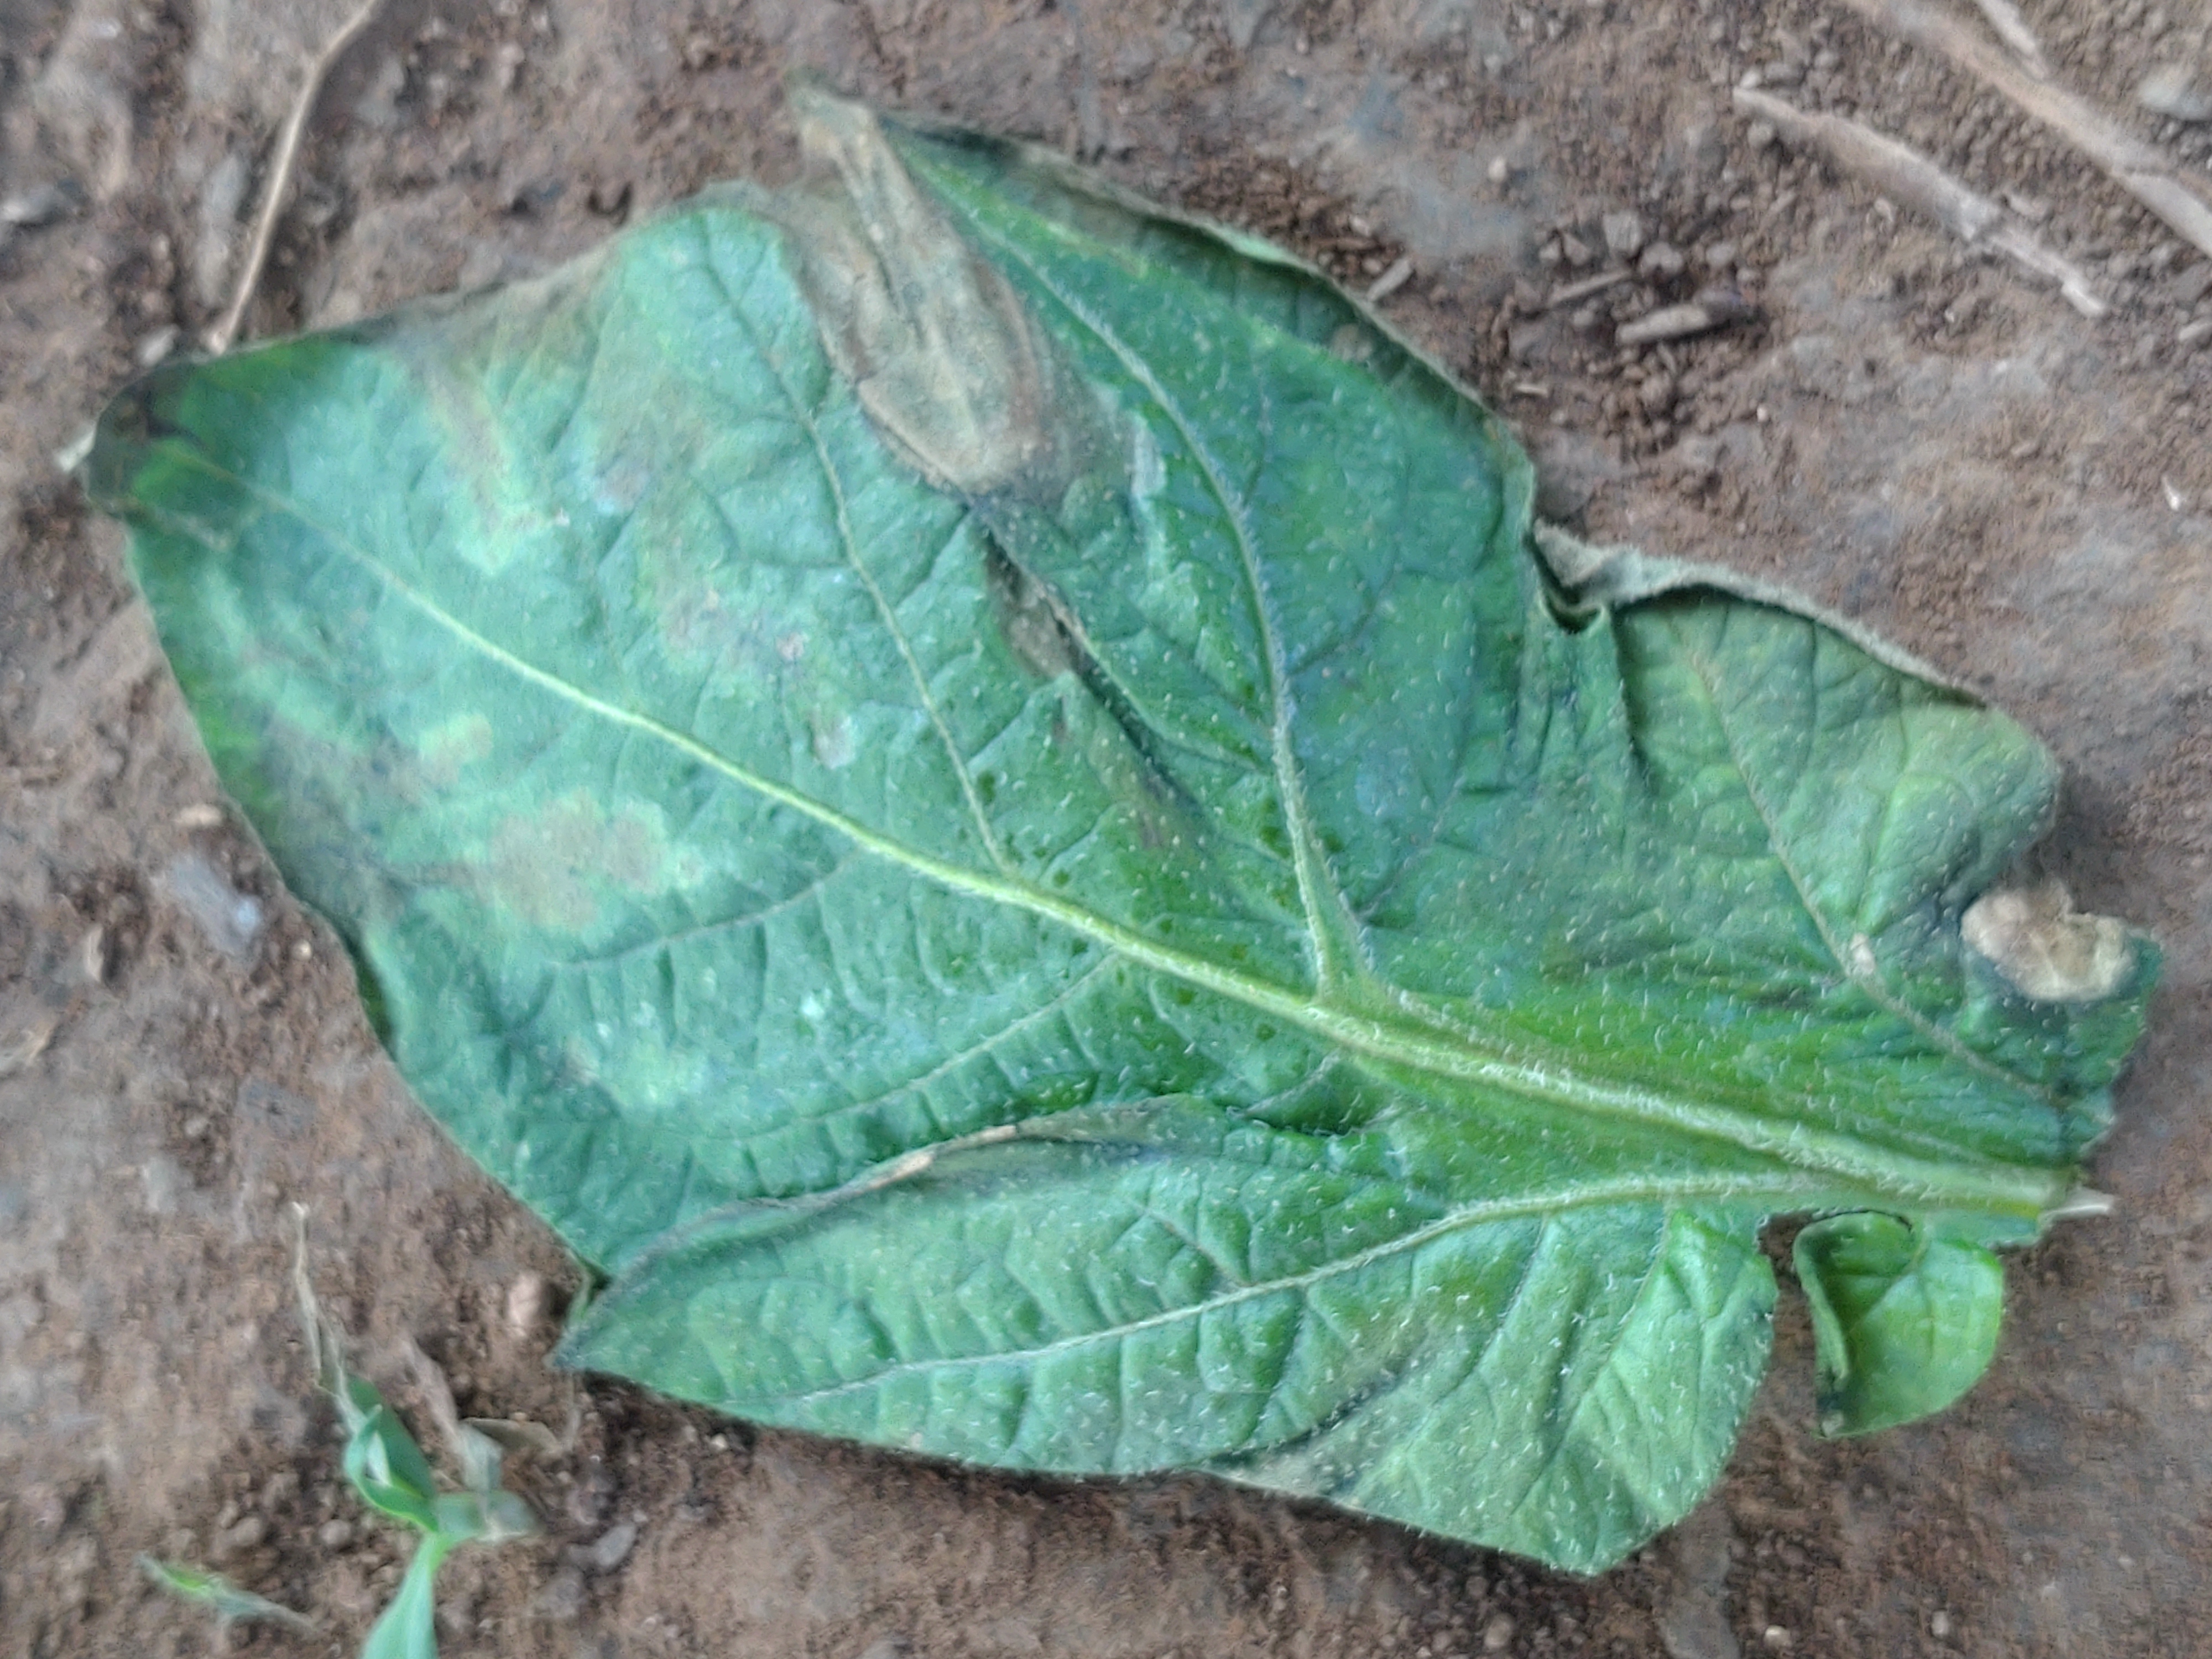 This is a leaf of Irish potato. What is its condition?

early blight
